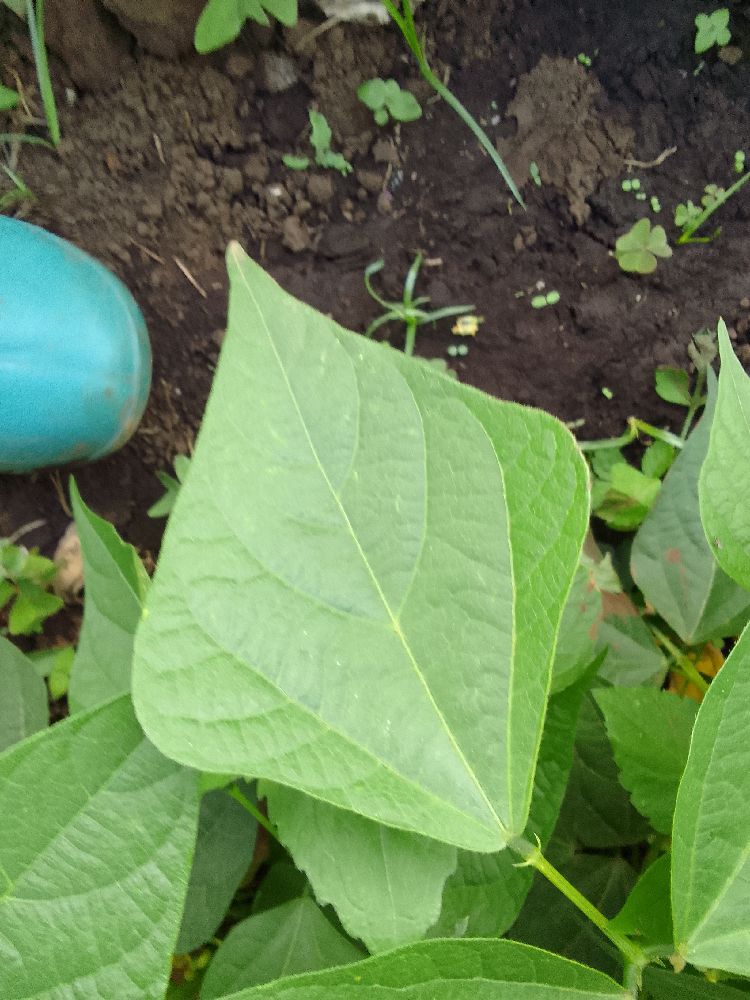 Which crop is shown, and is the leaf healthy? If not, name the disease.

common bean, healthy
